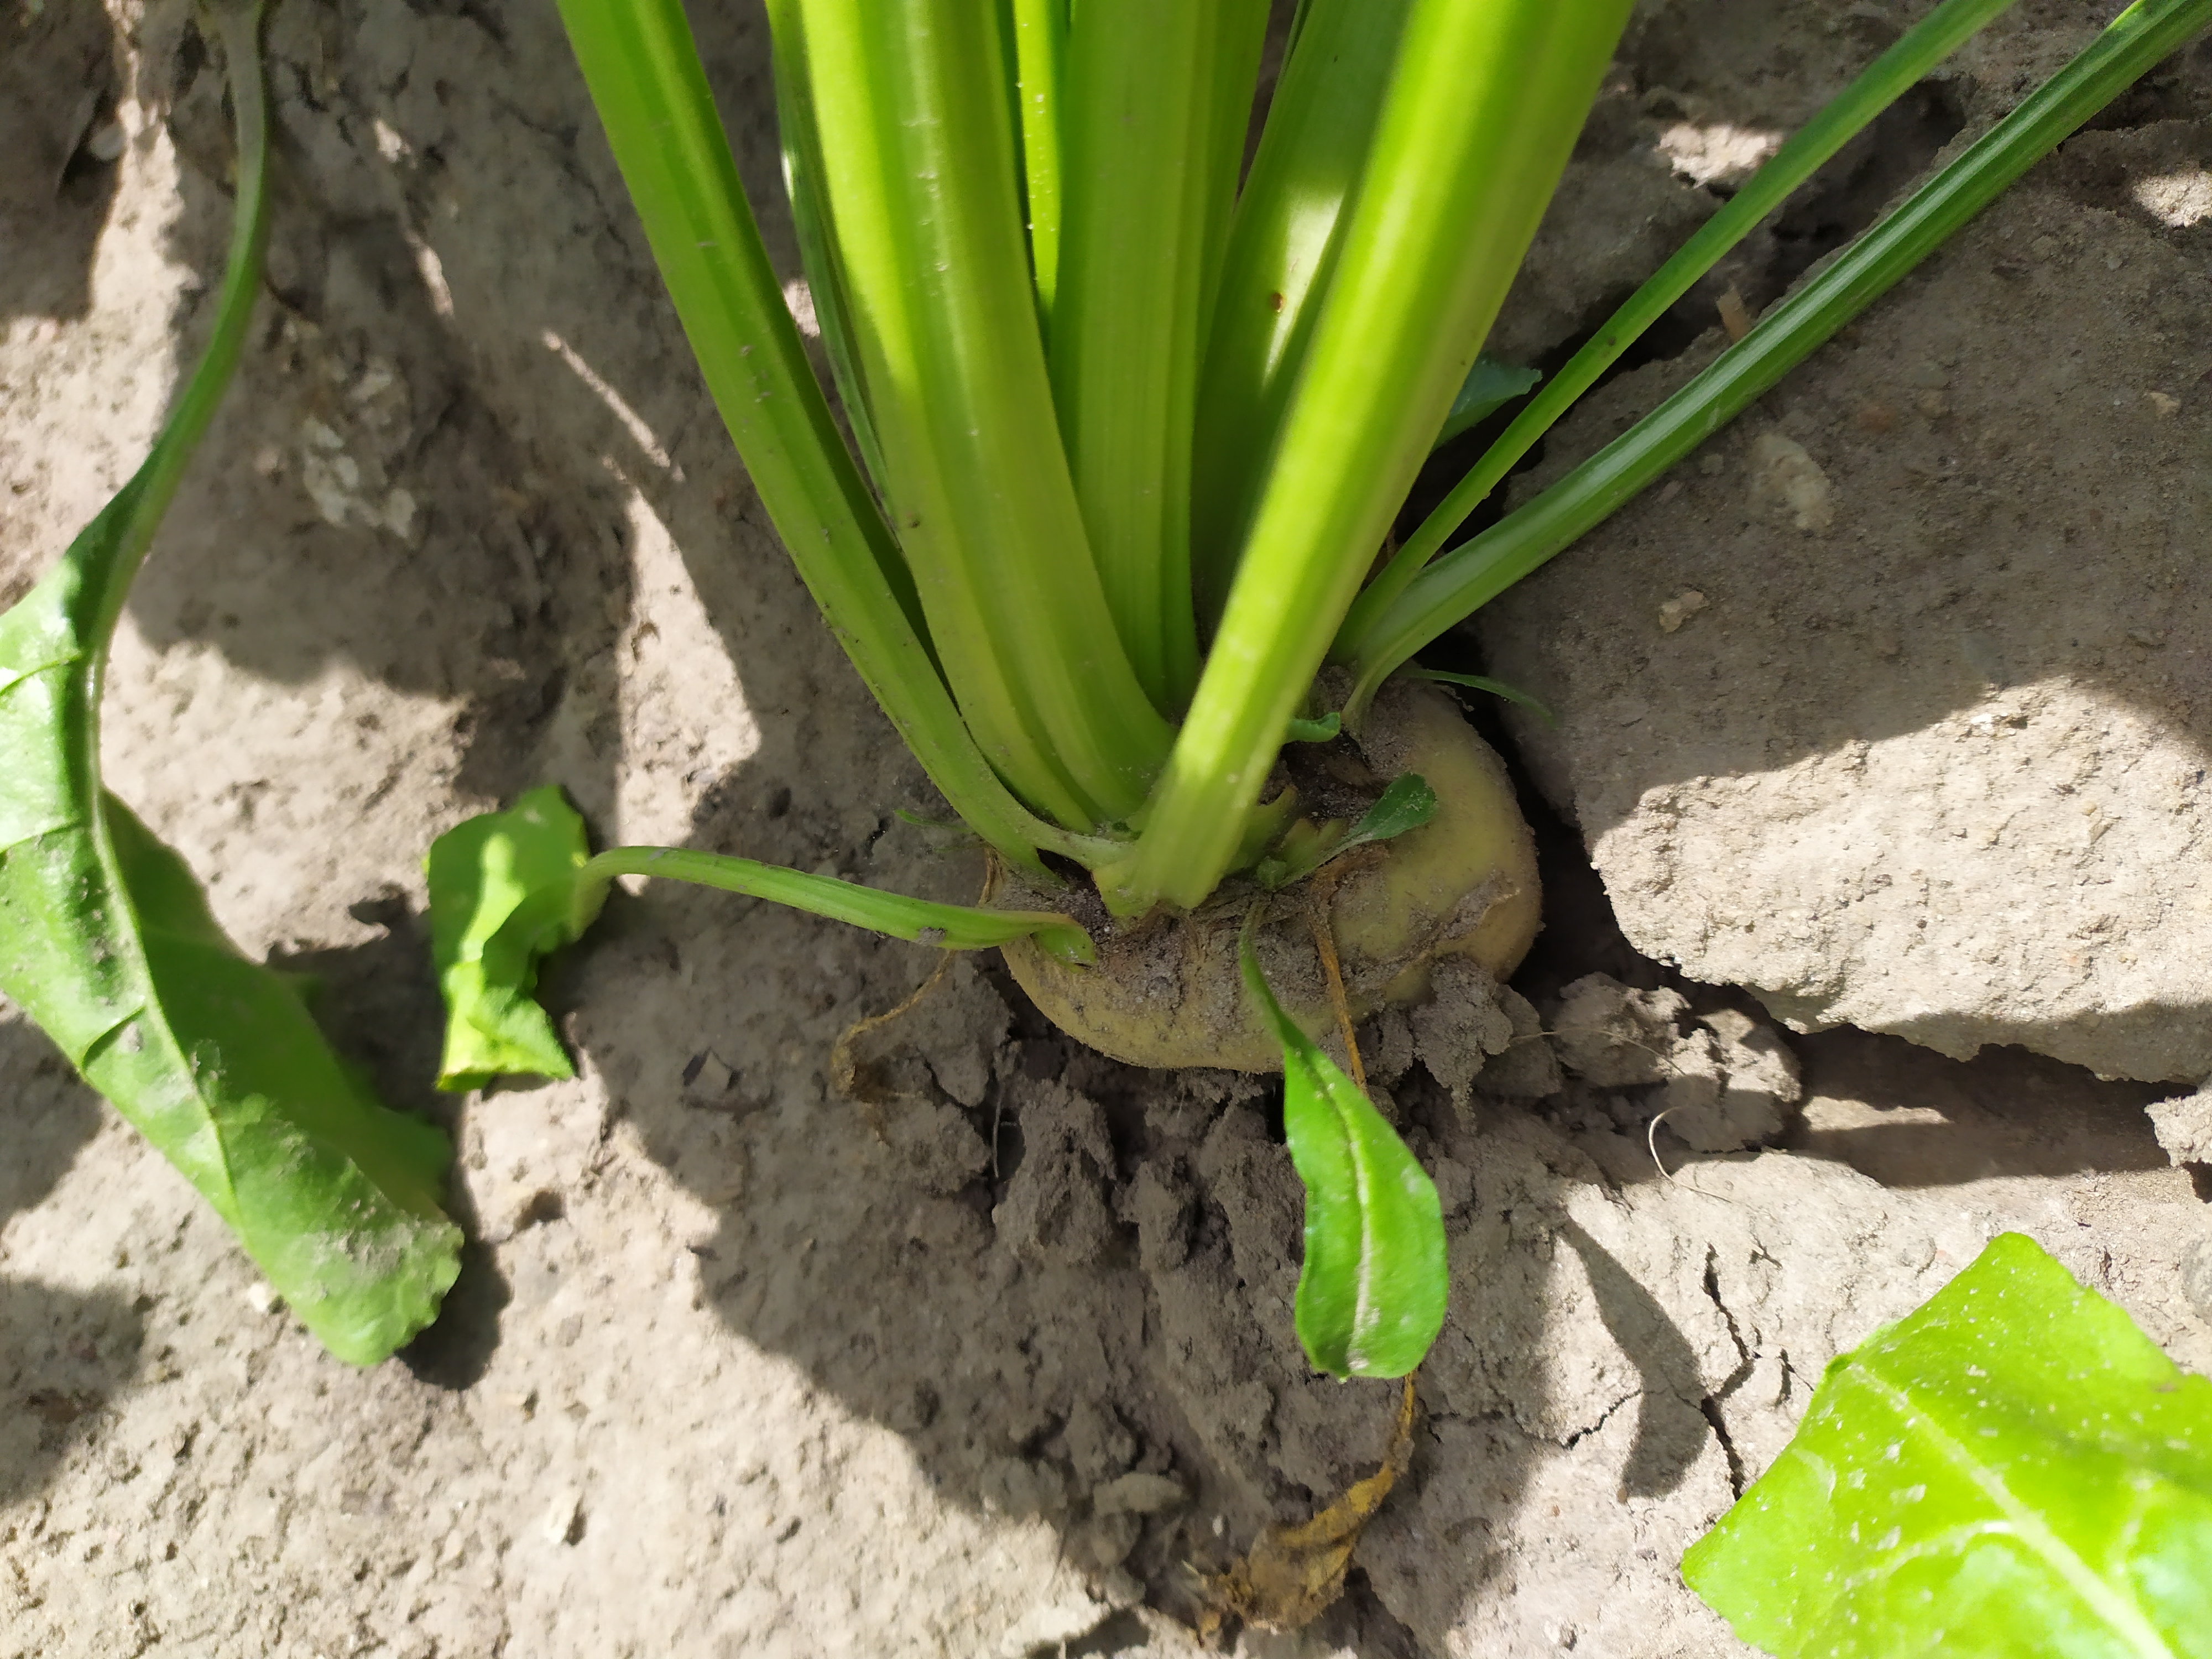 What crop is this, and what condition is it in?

beet, unaffected
